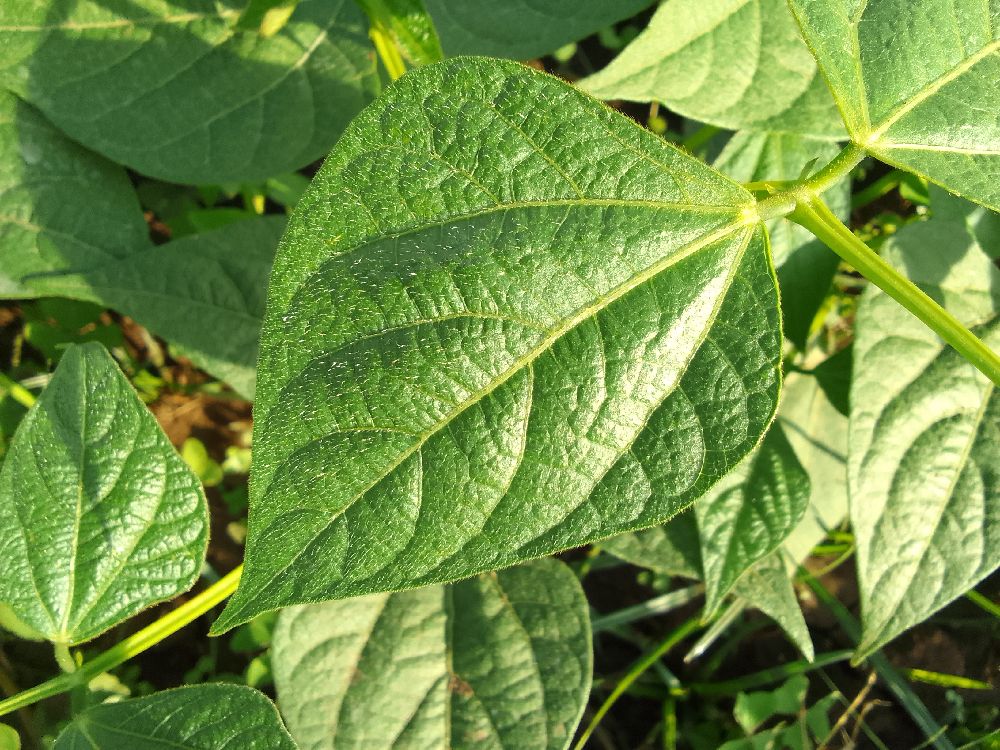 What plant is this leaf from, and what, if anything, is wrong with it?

common bean, healthy
